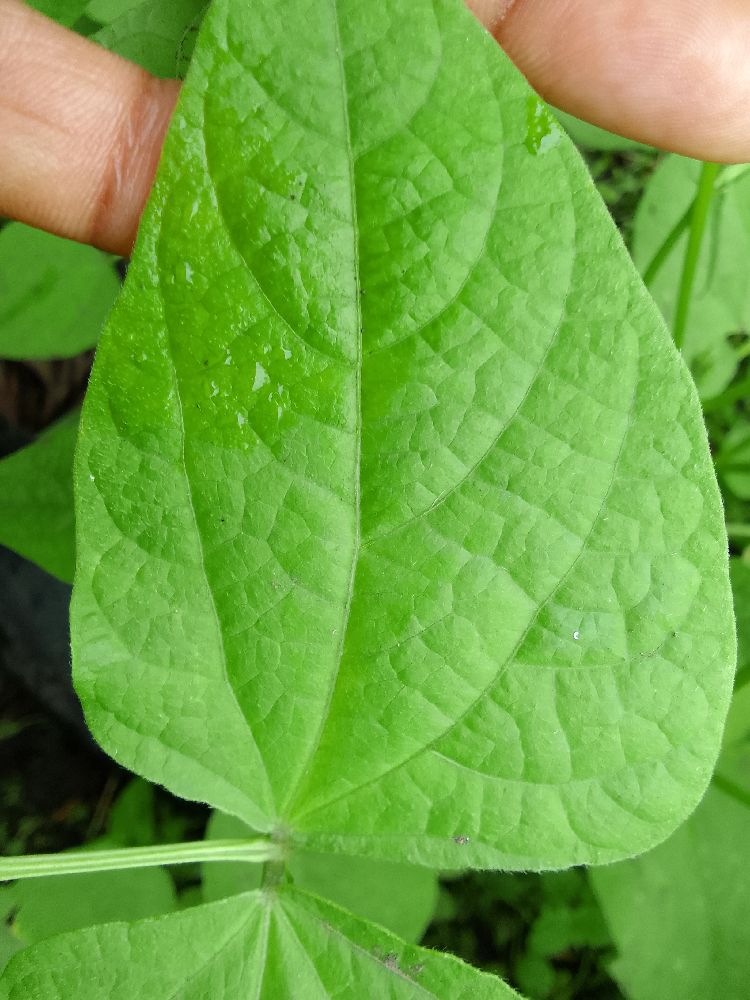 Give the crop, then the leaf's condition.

common bean, healthy
